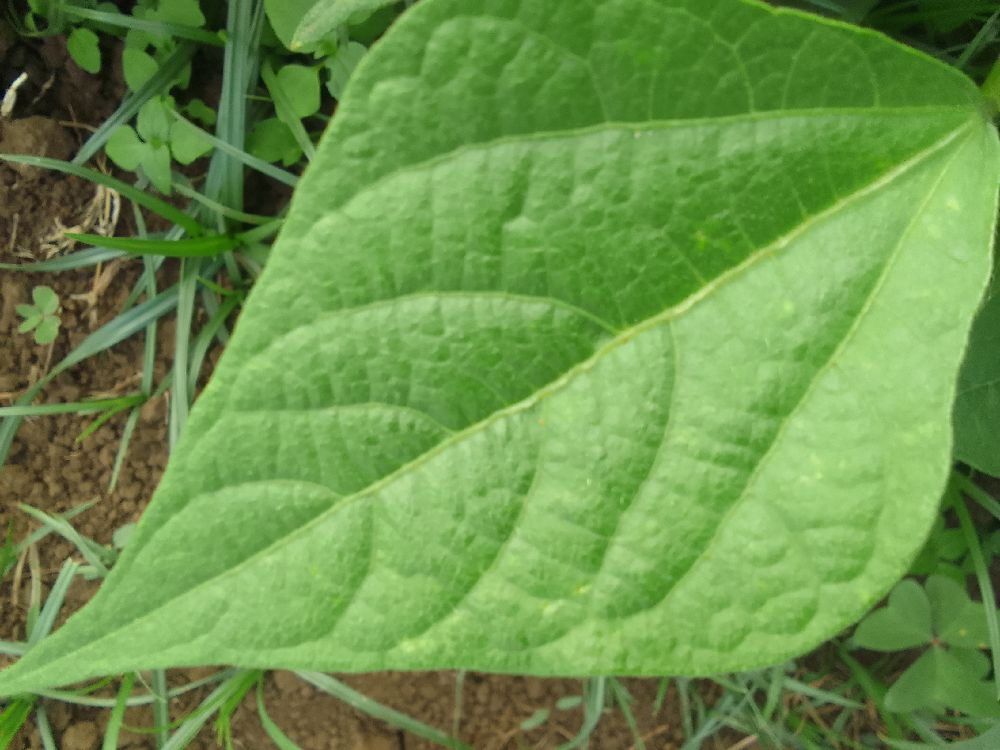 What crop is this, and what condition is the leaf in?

common bean, healthy
